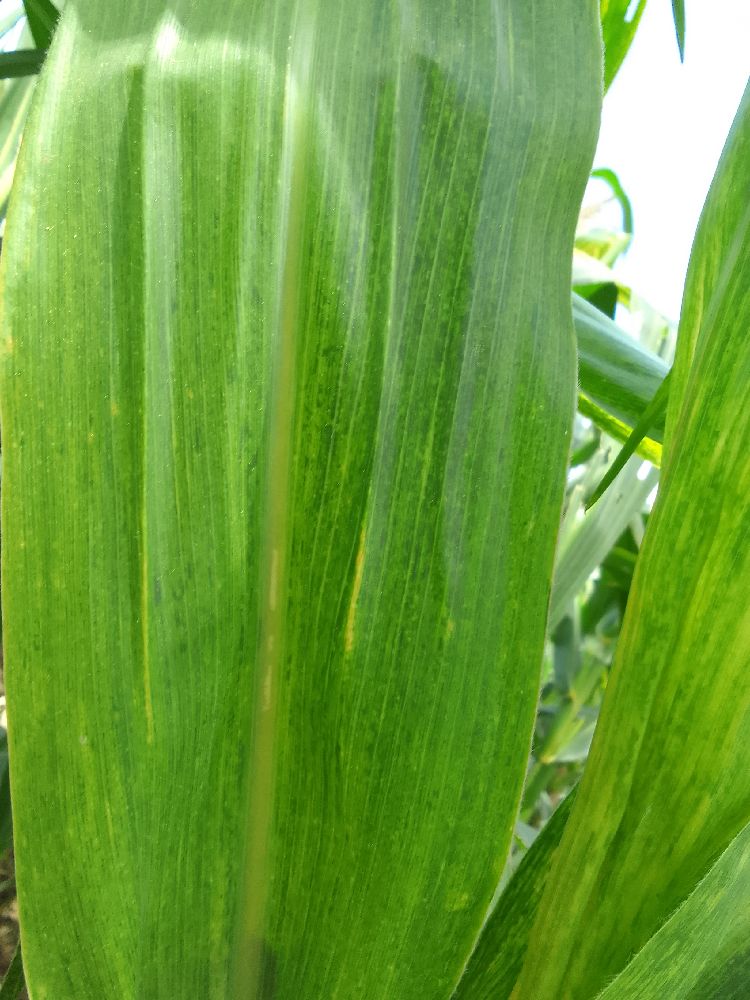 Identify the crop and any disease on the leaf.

maize, maize lethal necrosis
